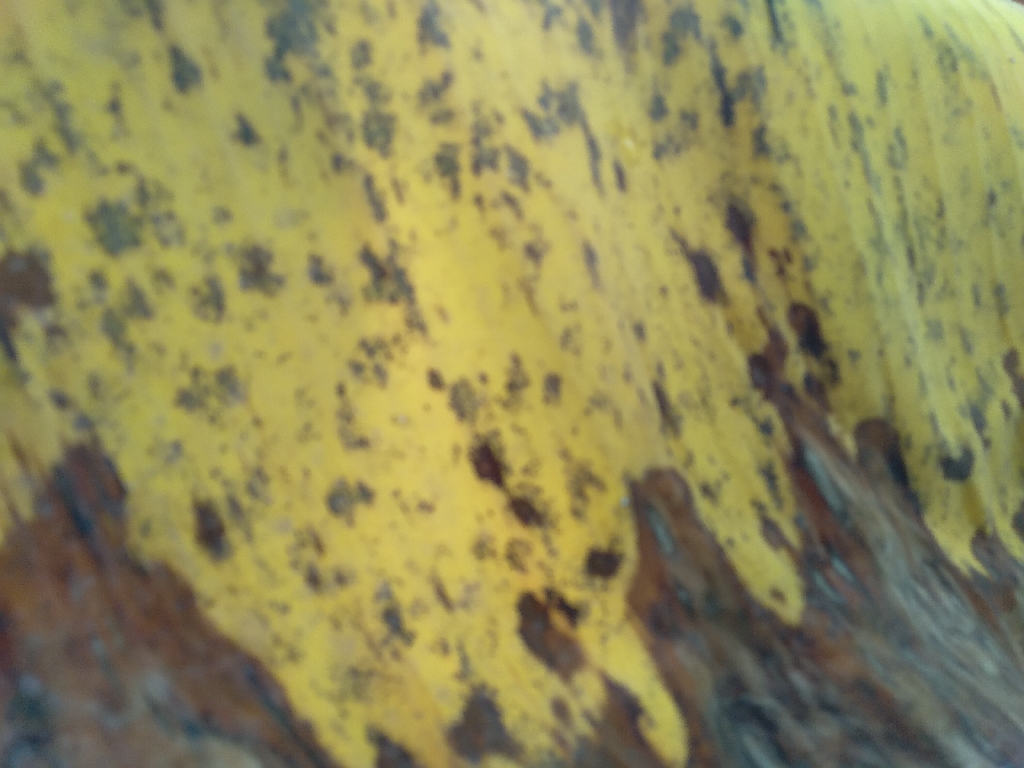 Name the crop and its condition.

banana, black sigatoka
